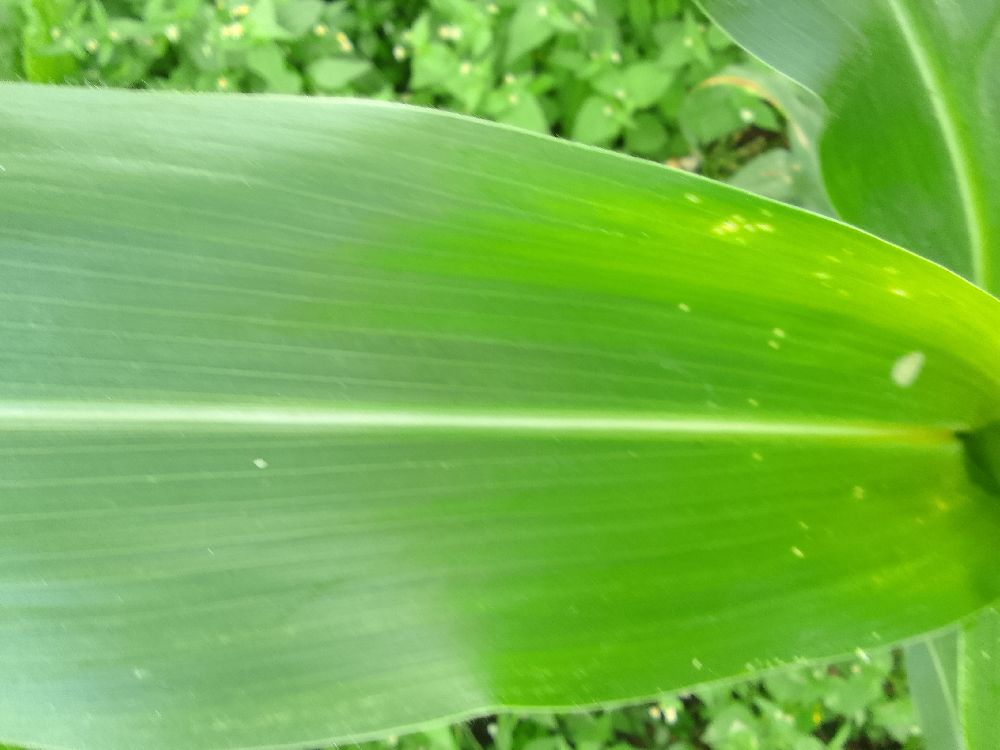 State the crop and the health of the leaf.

maize, healthy
